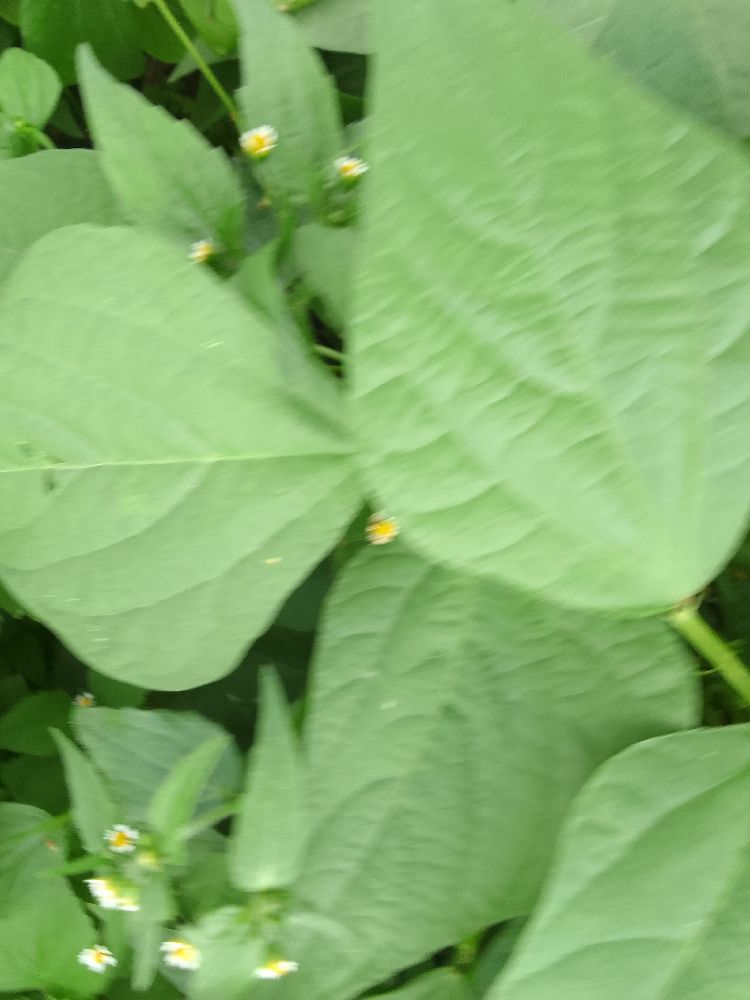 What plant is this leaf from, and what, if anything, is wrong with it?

common bean, healthy
